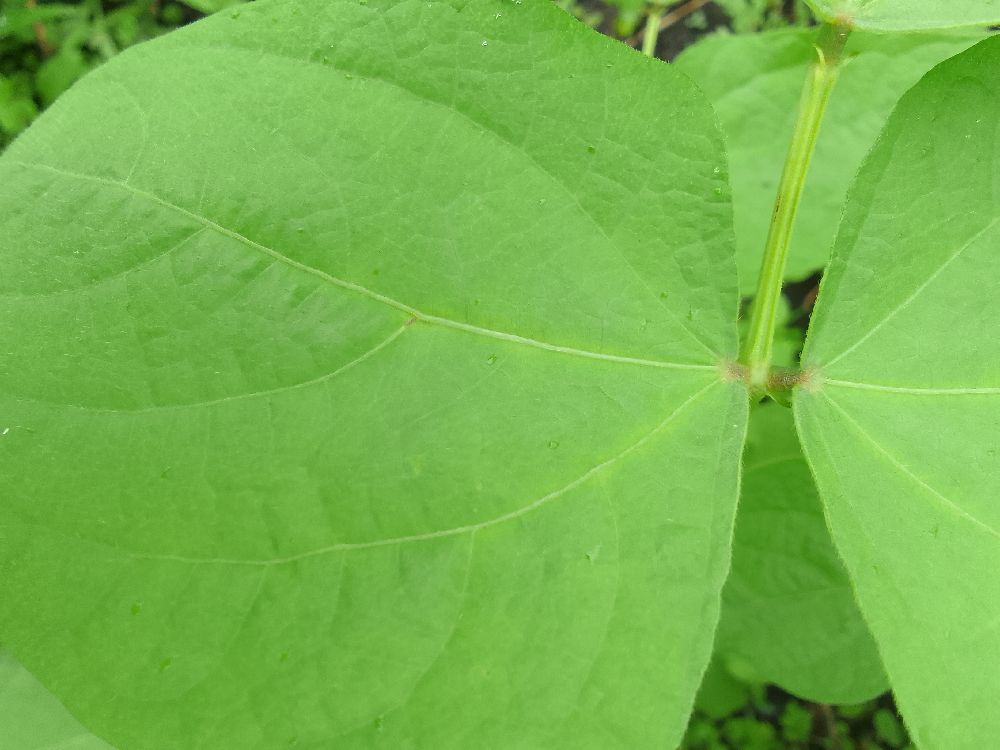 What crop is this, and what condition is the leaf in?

common bean, healthy
